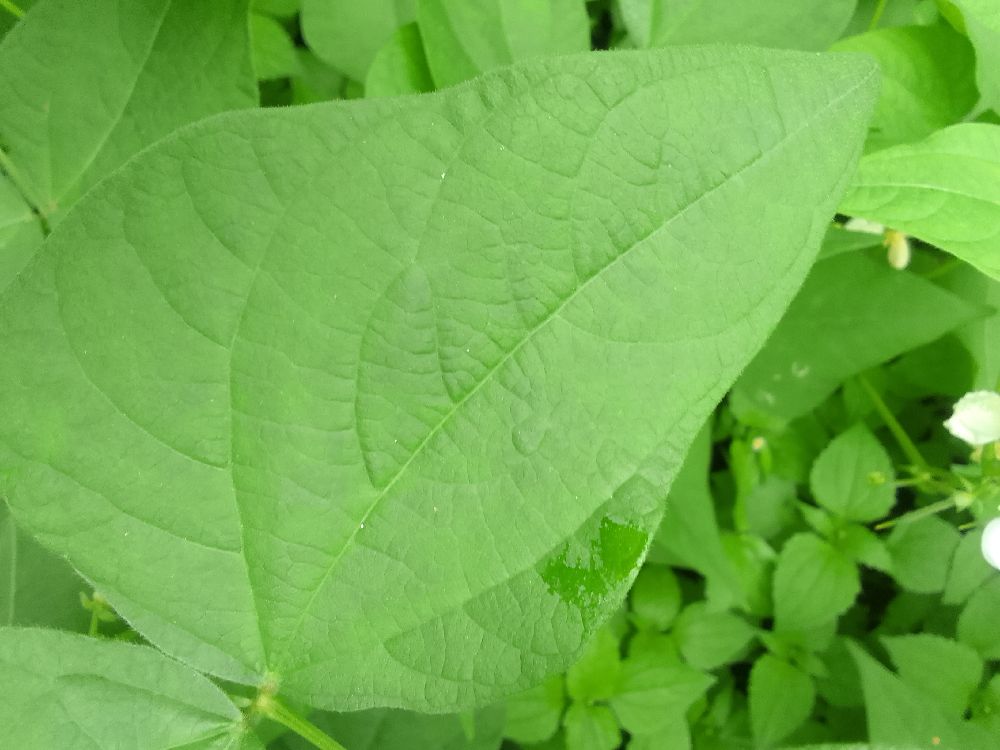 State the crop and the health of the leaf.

common bean, healthy
